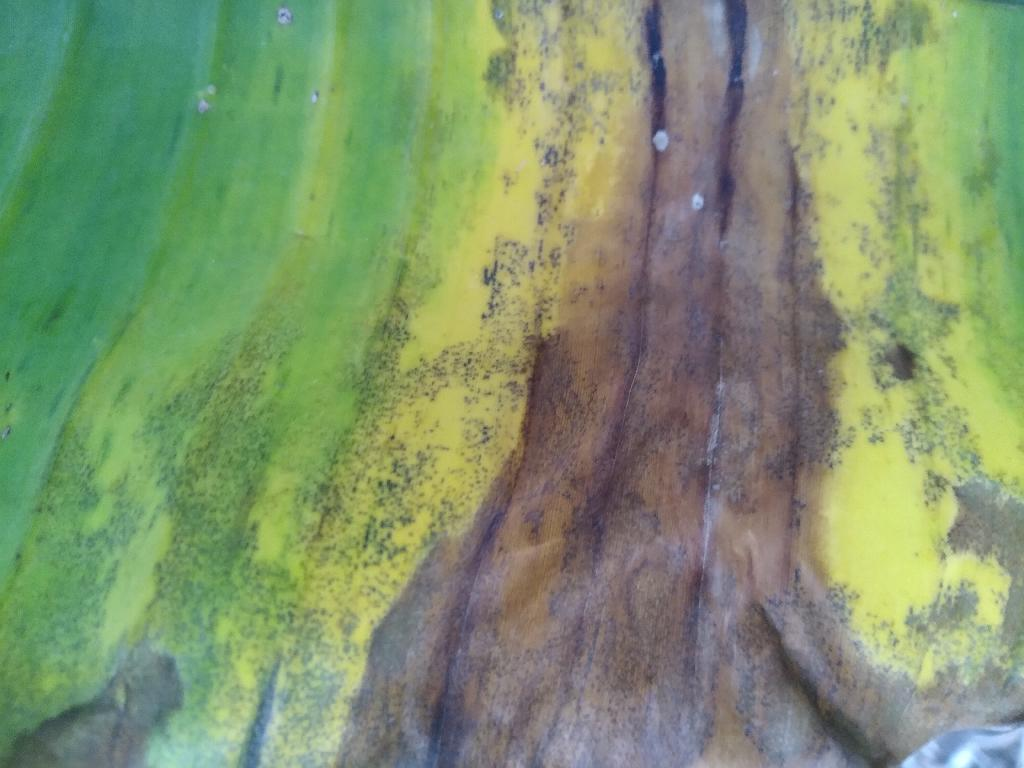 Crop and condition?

banana, black sigatoka
